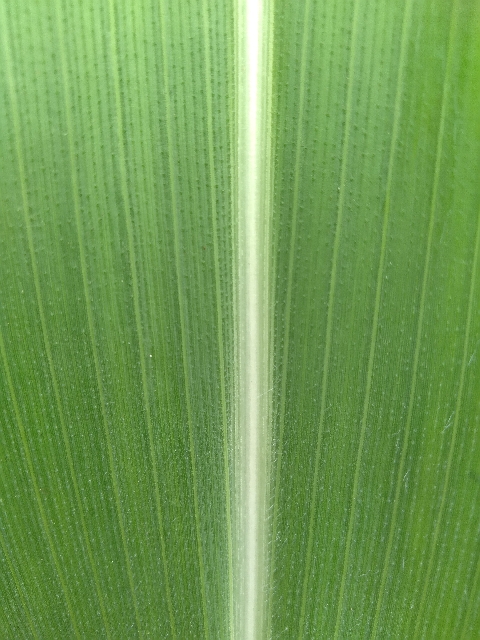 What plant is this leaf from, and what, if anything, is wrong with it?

maize, healthy
